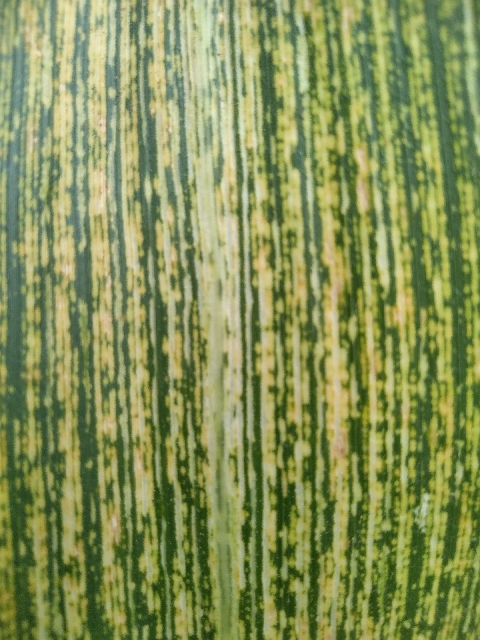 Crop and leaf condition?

maize, maize streak virus
